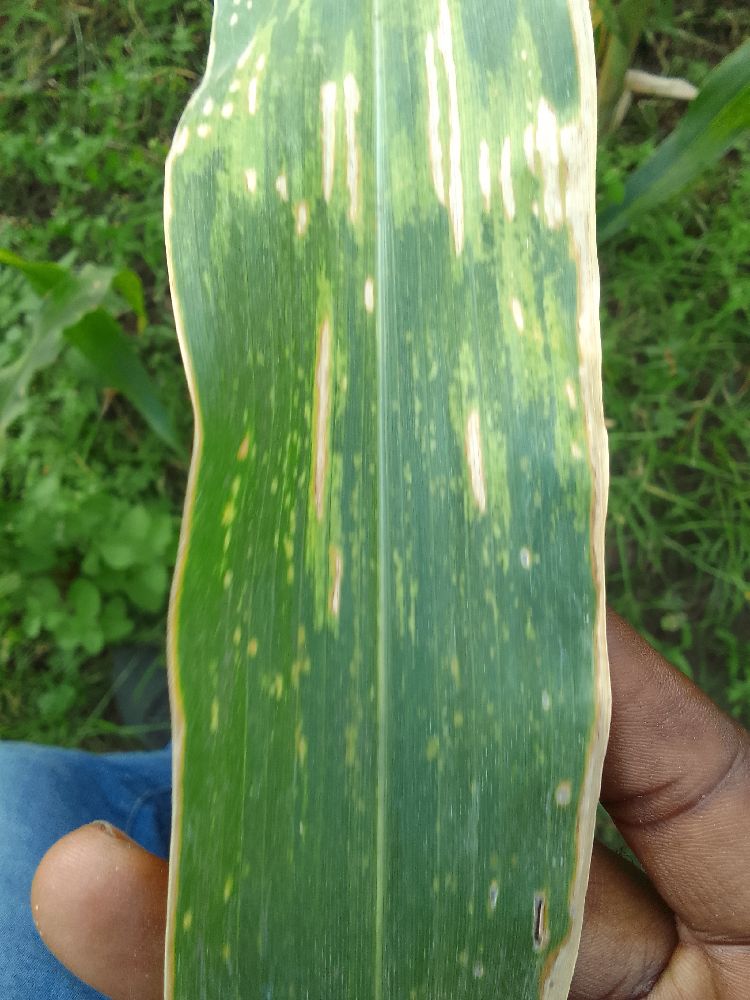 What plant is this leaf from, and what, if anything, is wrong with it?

maize, maize lethal necrosis
